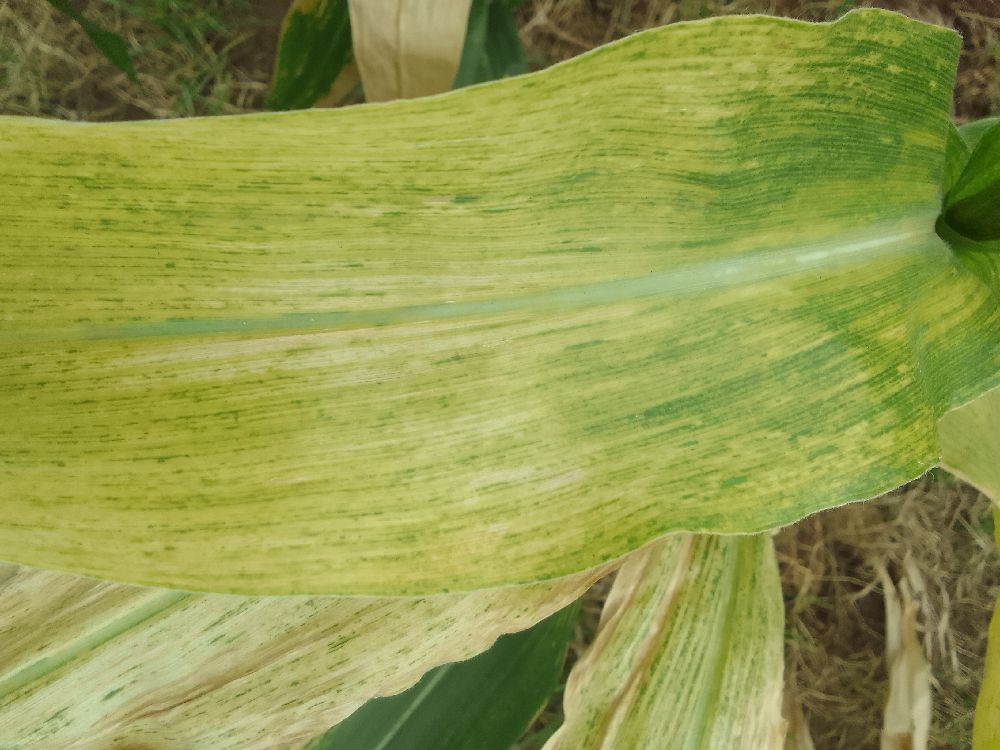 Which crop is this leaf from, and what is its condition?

maize, maize lethal necrosis
